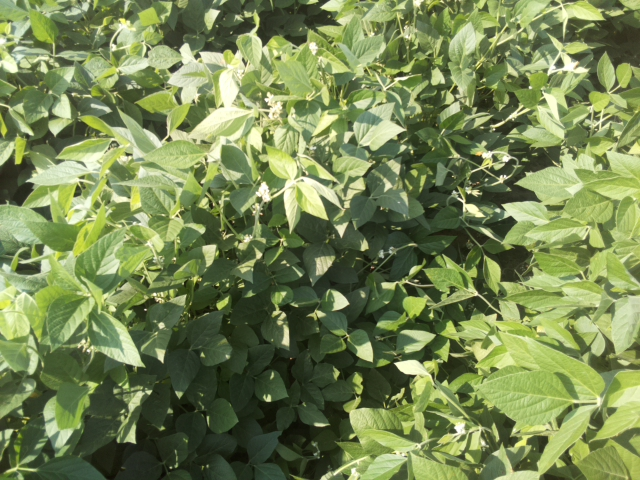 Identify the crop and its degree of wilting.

soybean, leaves with no wilting
